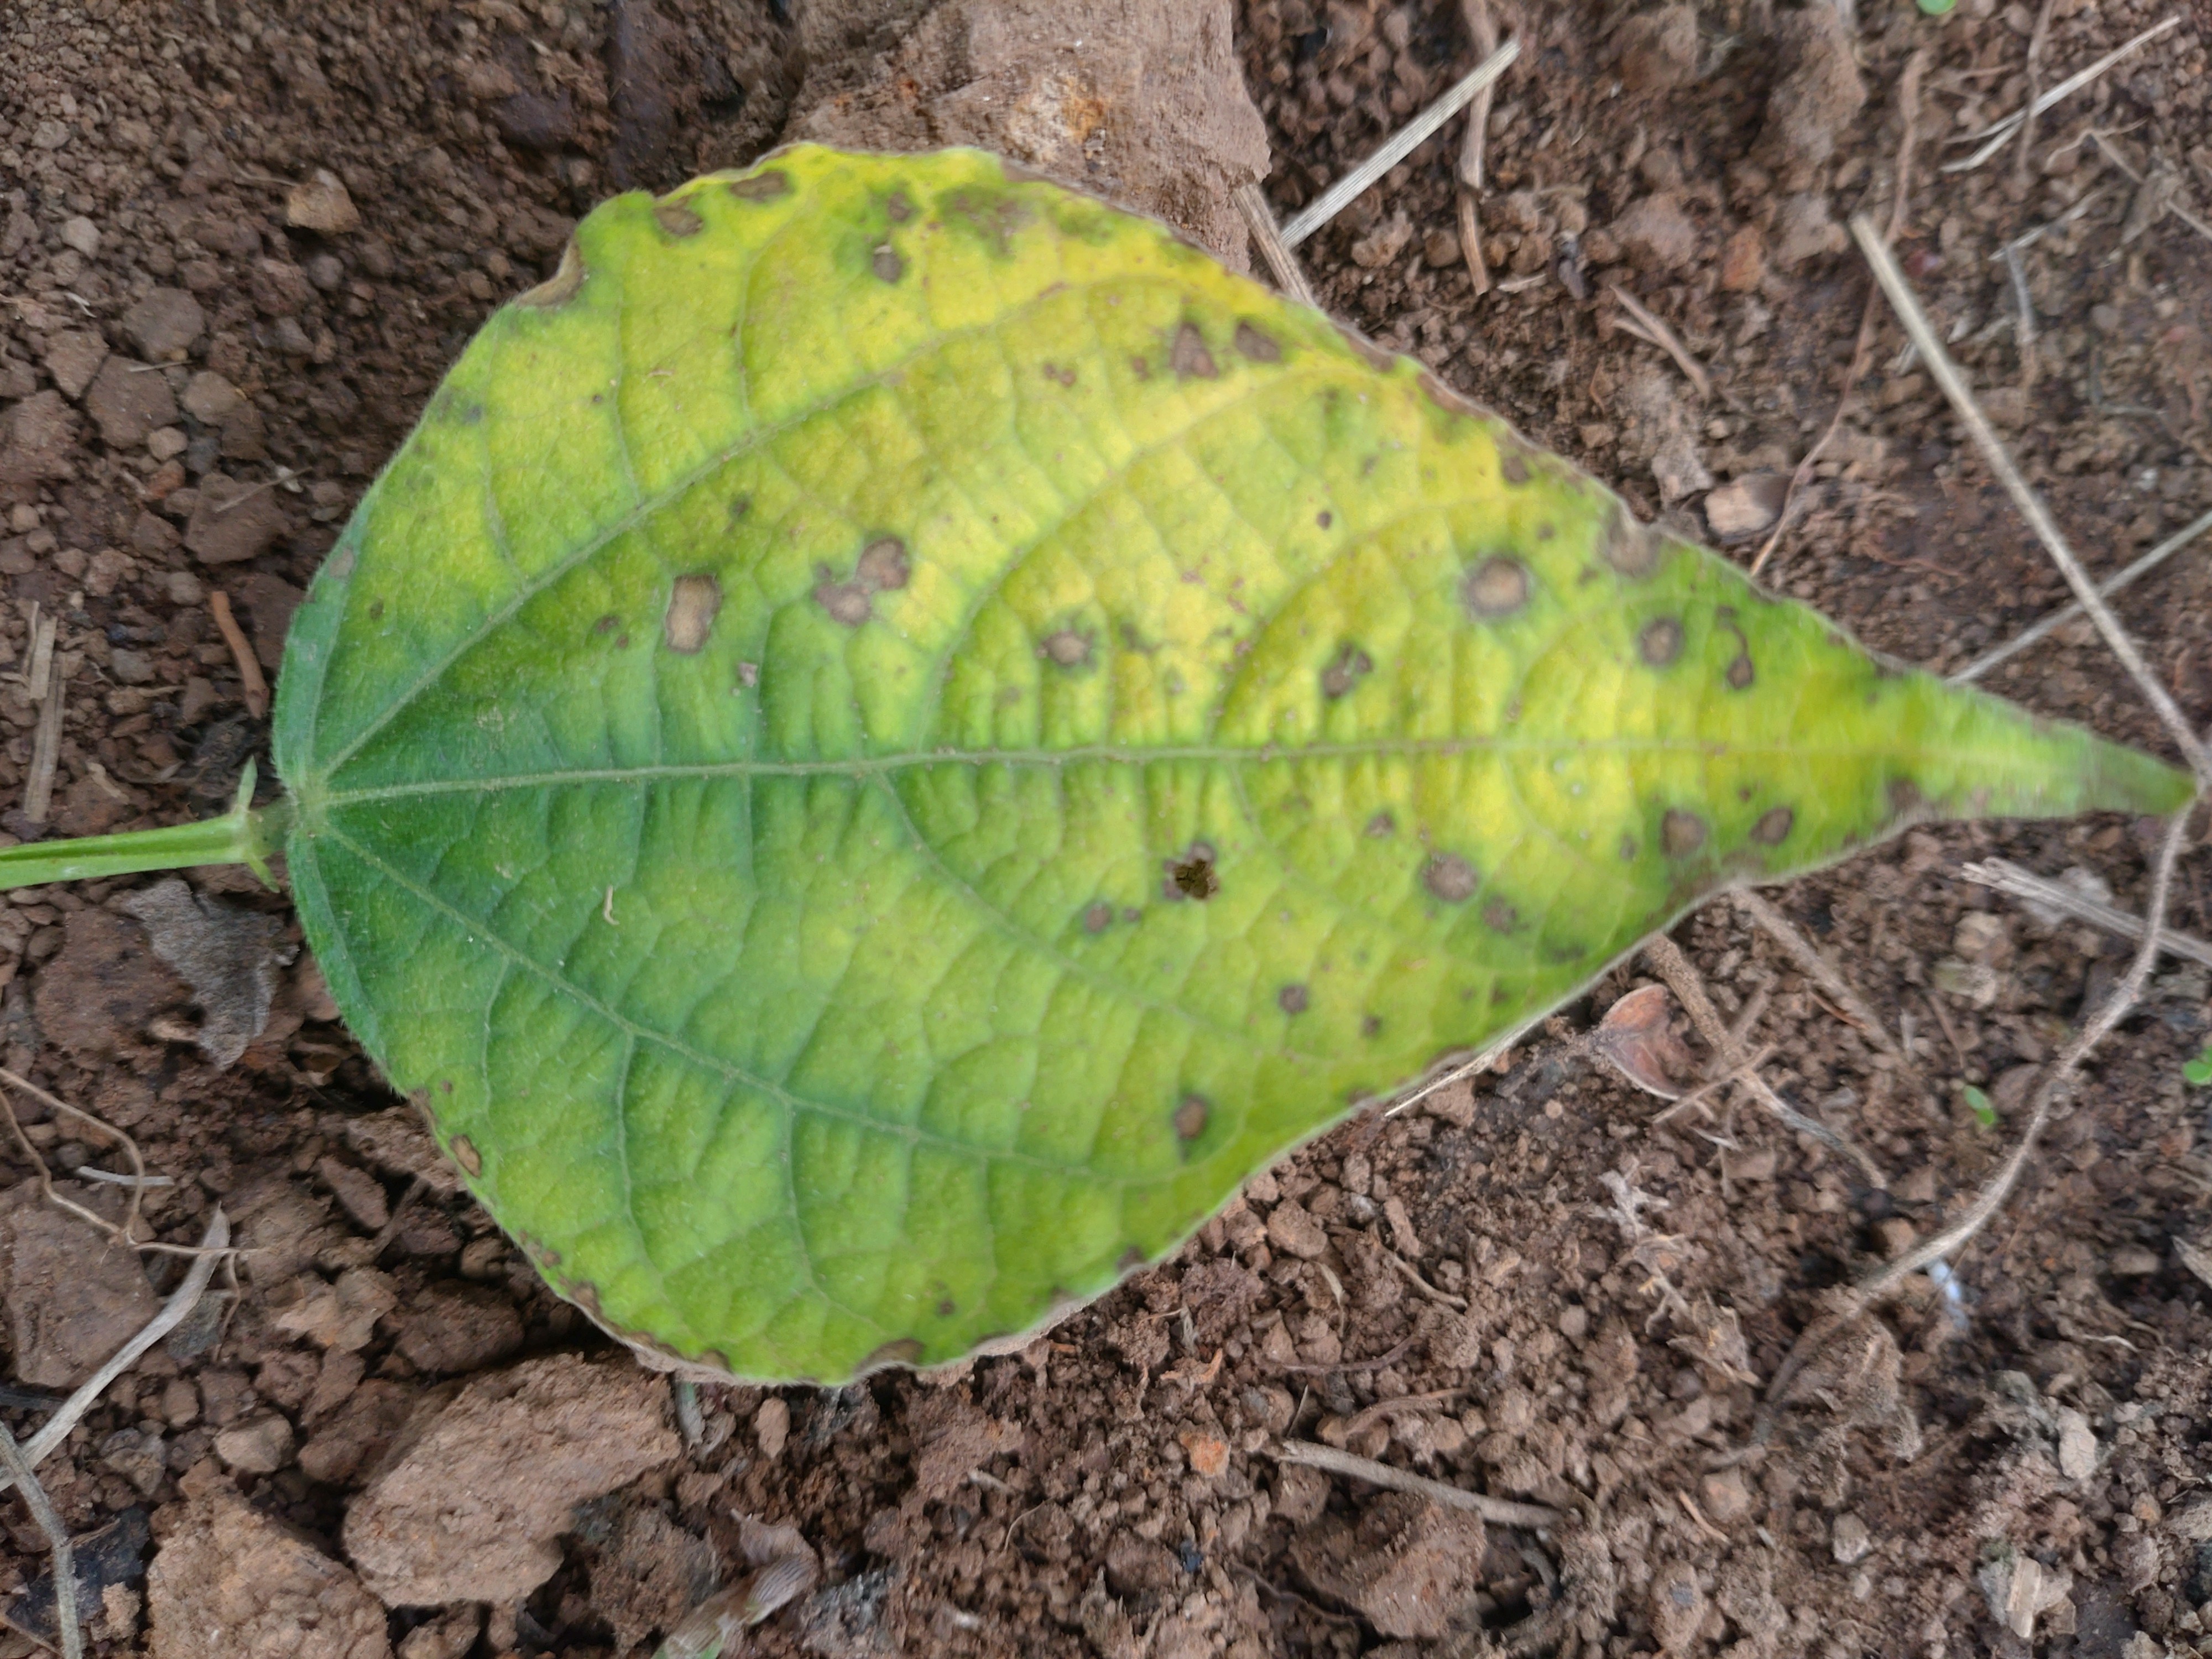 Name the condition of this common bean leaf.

rust
